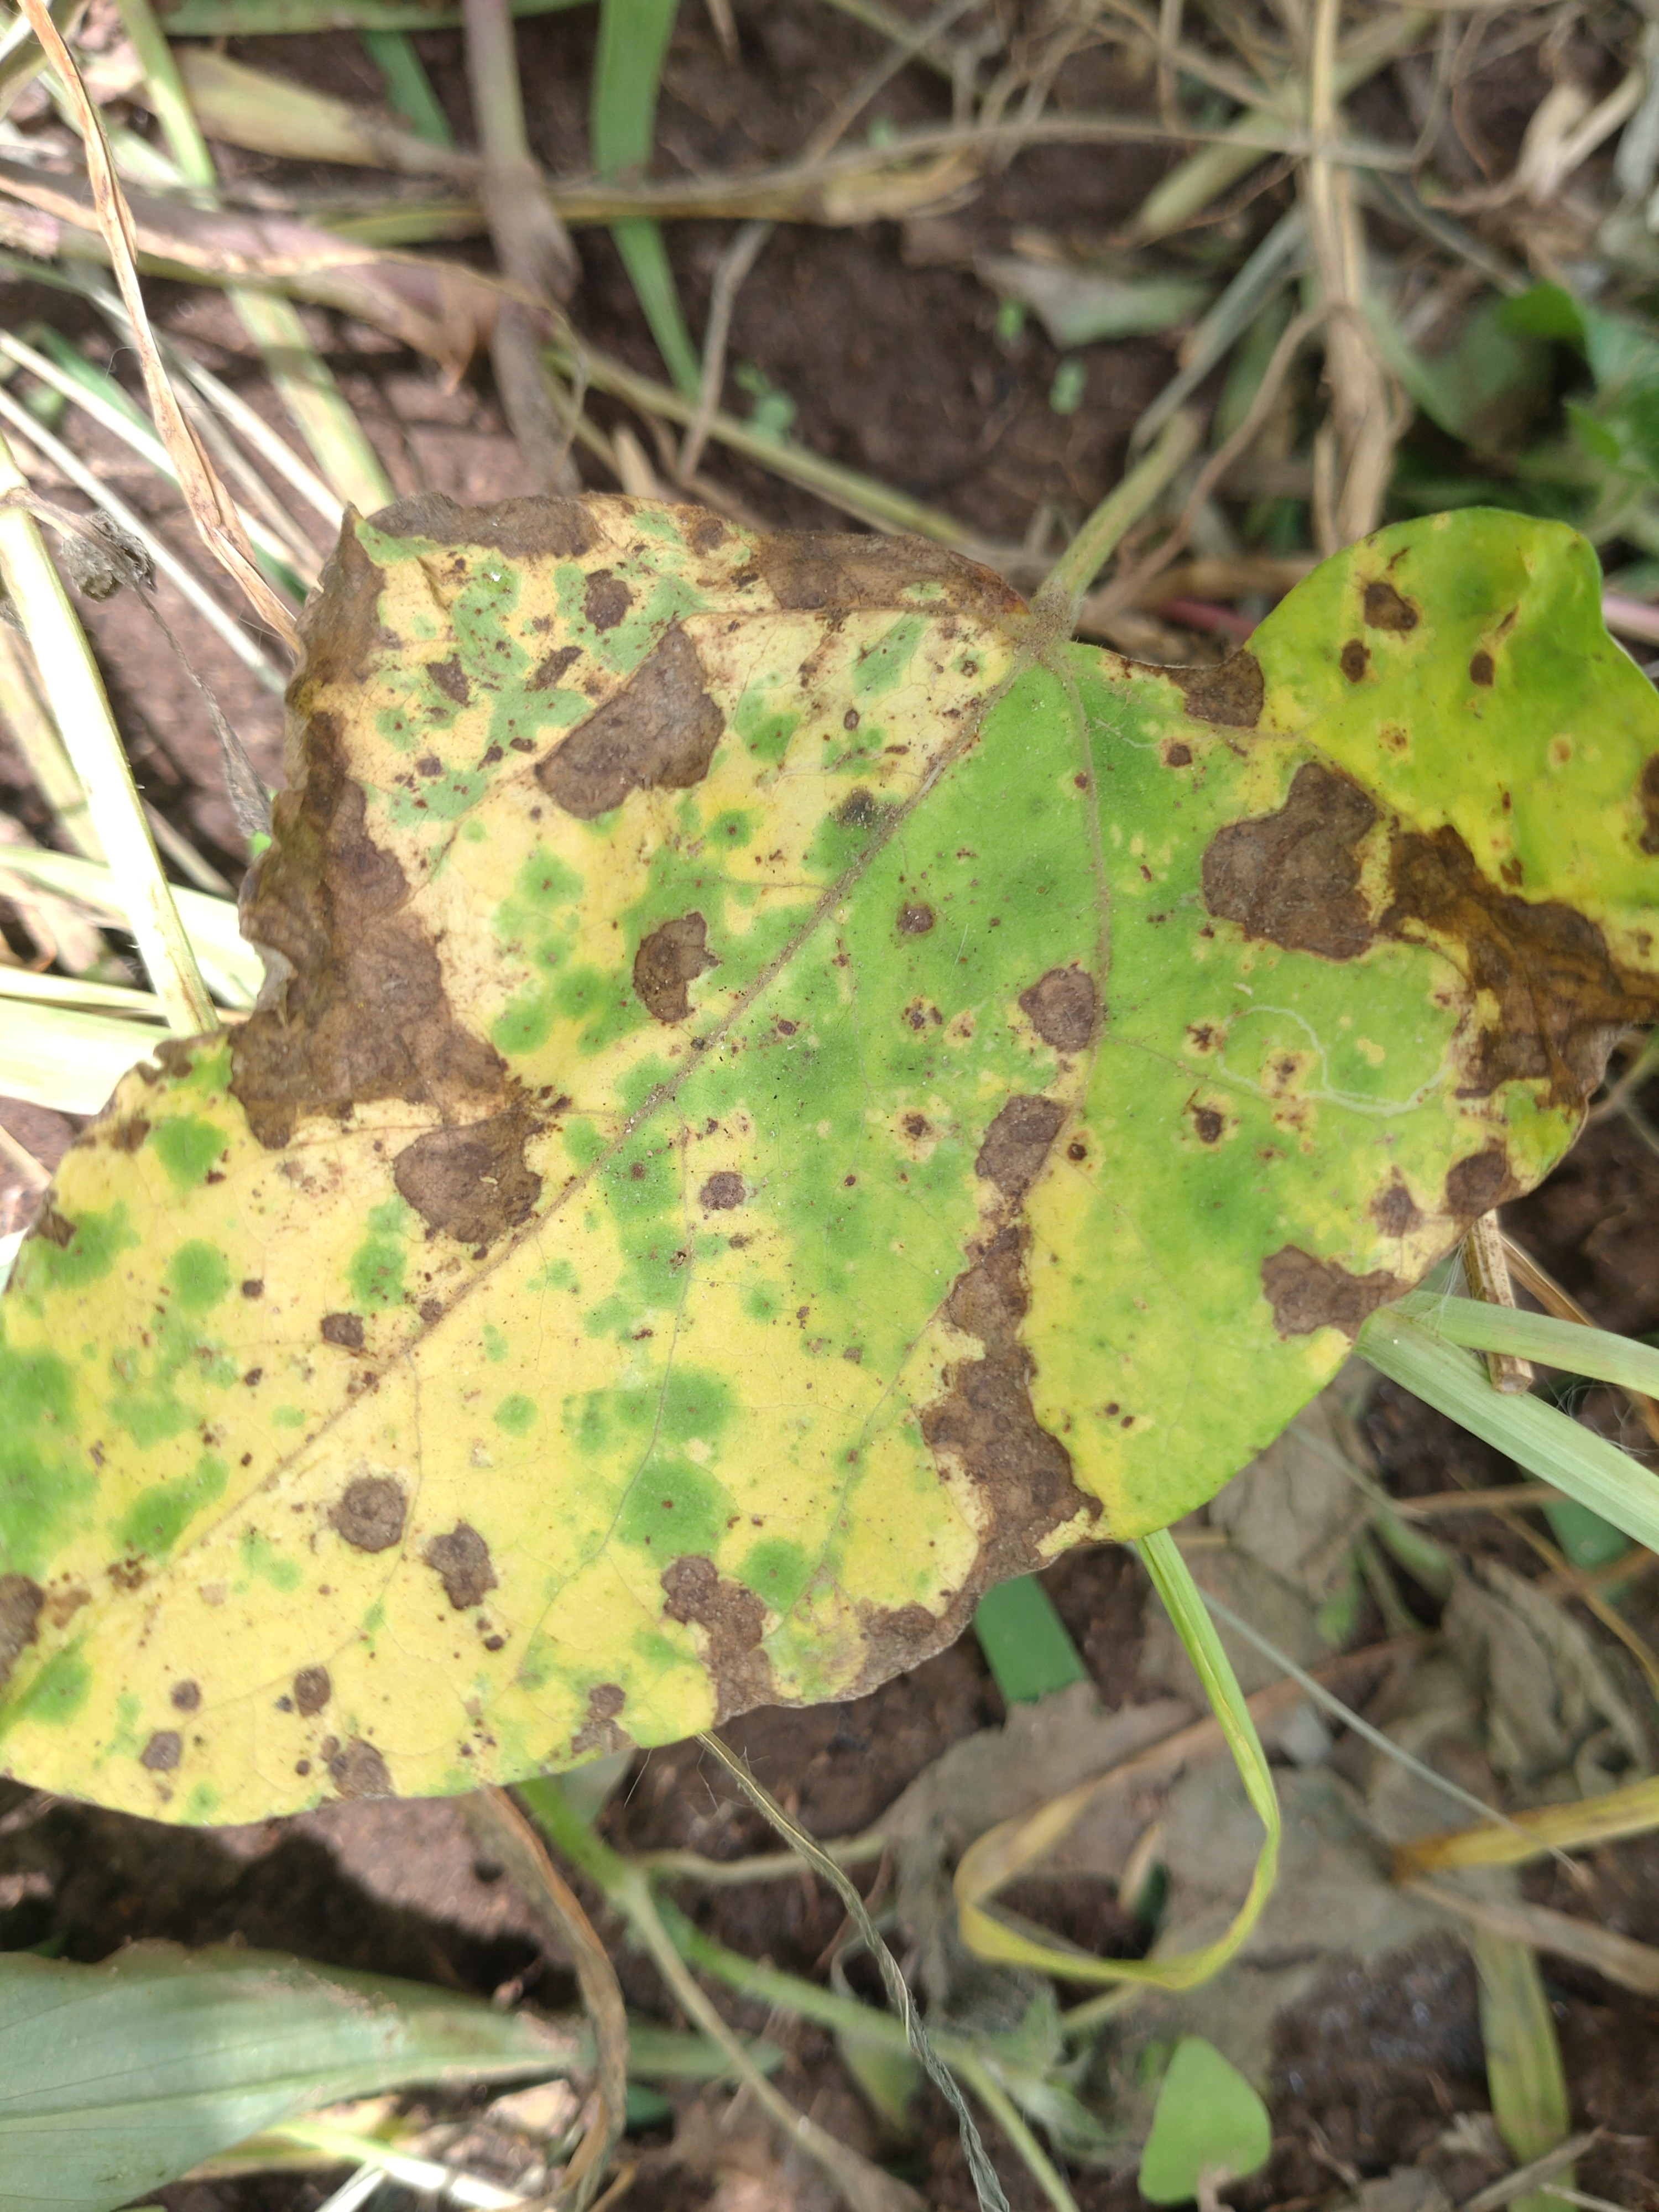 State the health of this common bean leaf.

rust
